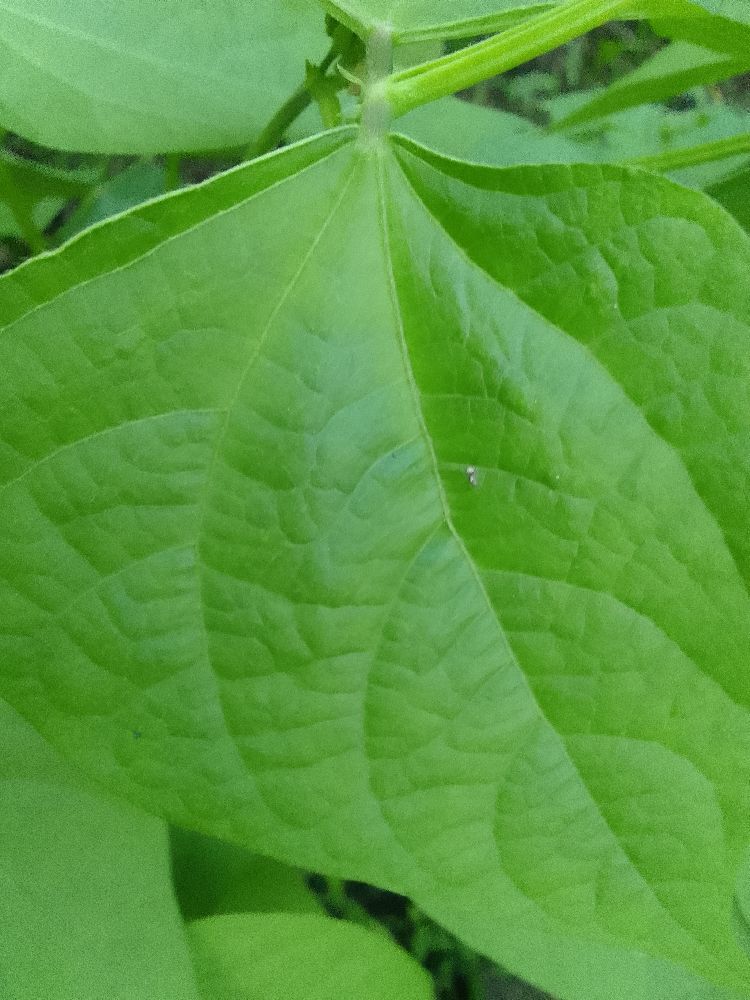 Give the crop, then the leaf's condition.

common bean, healthy
